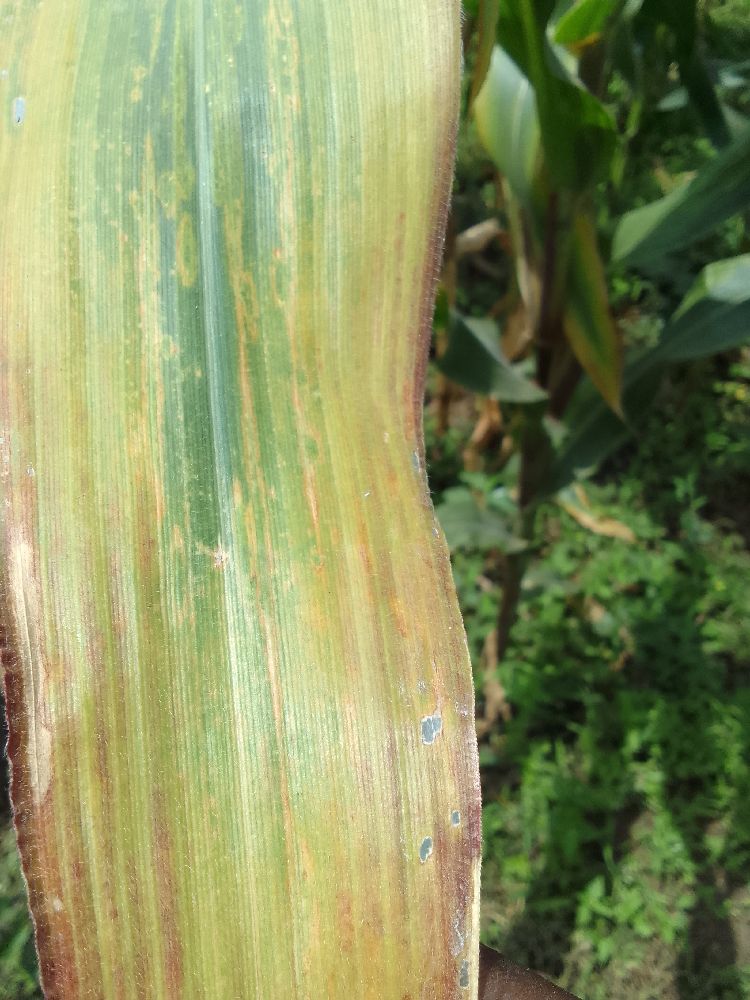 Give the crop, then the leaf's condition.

maize, maize lethal necrosis
